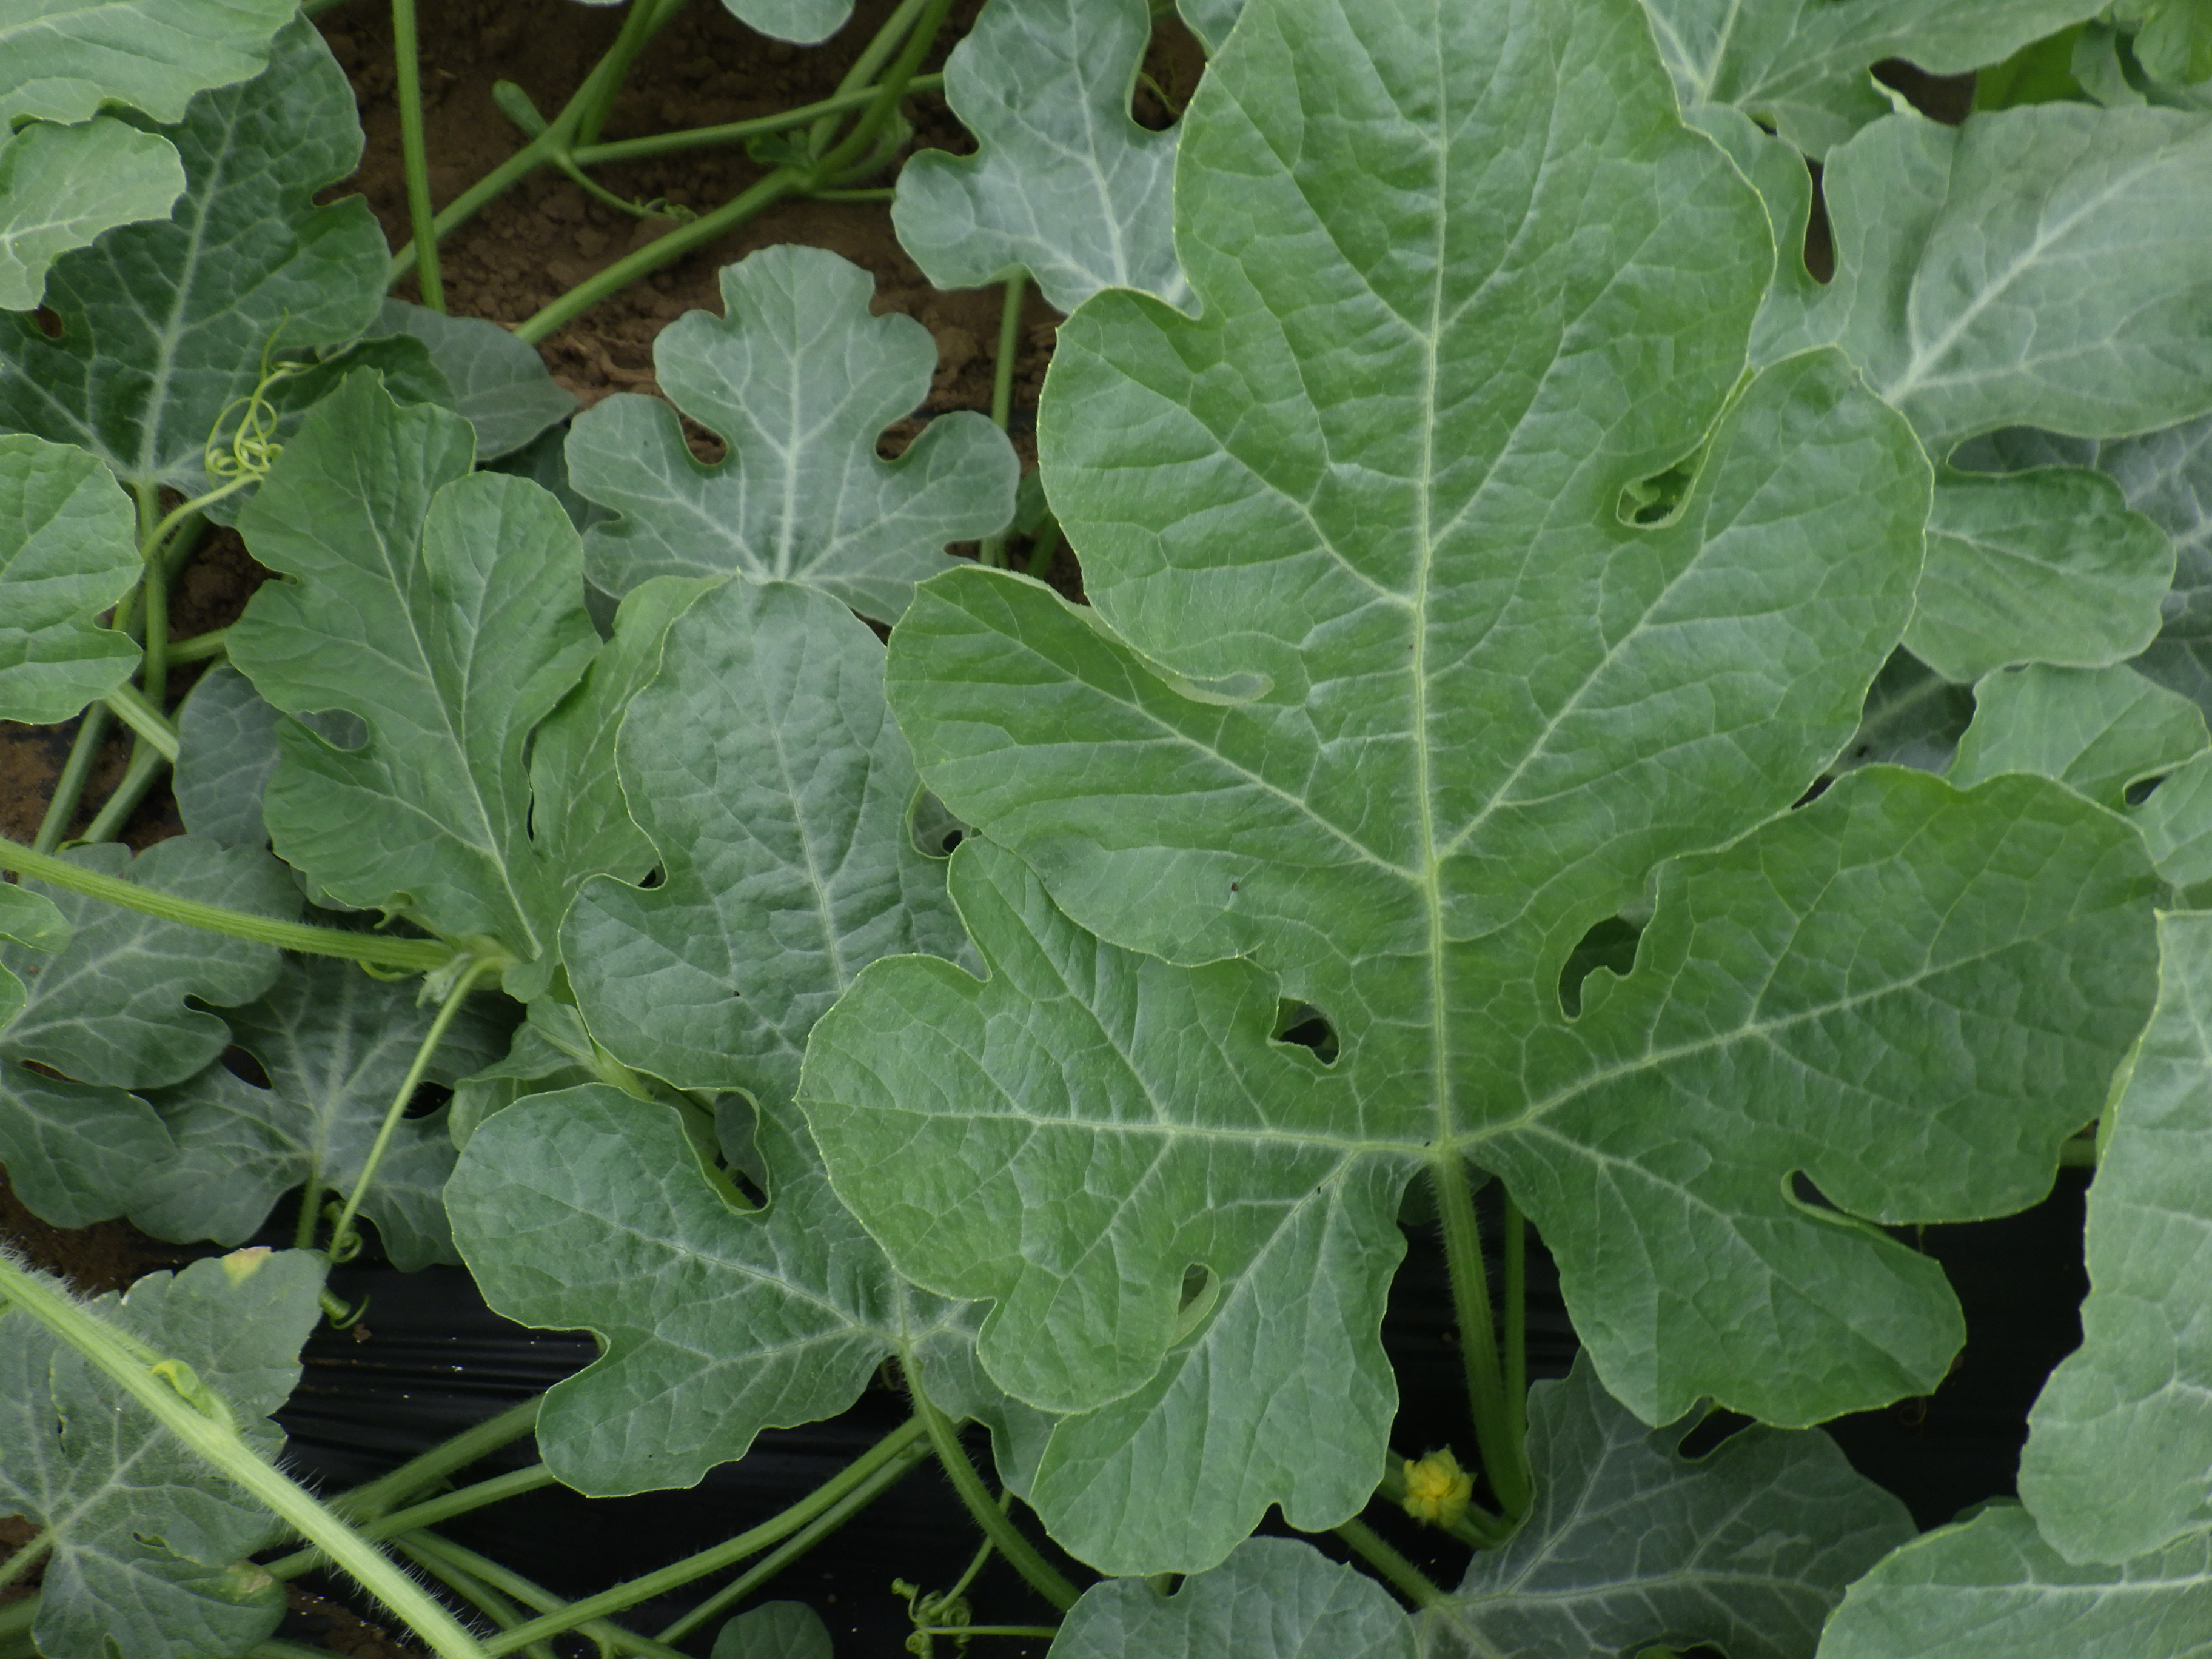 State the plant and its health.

watermelon, healthy
